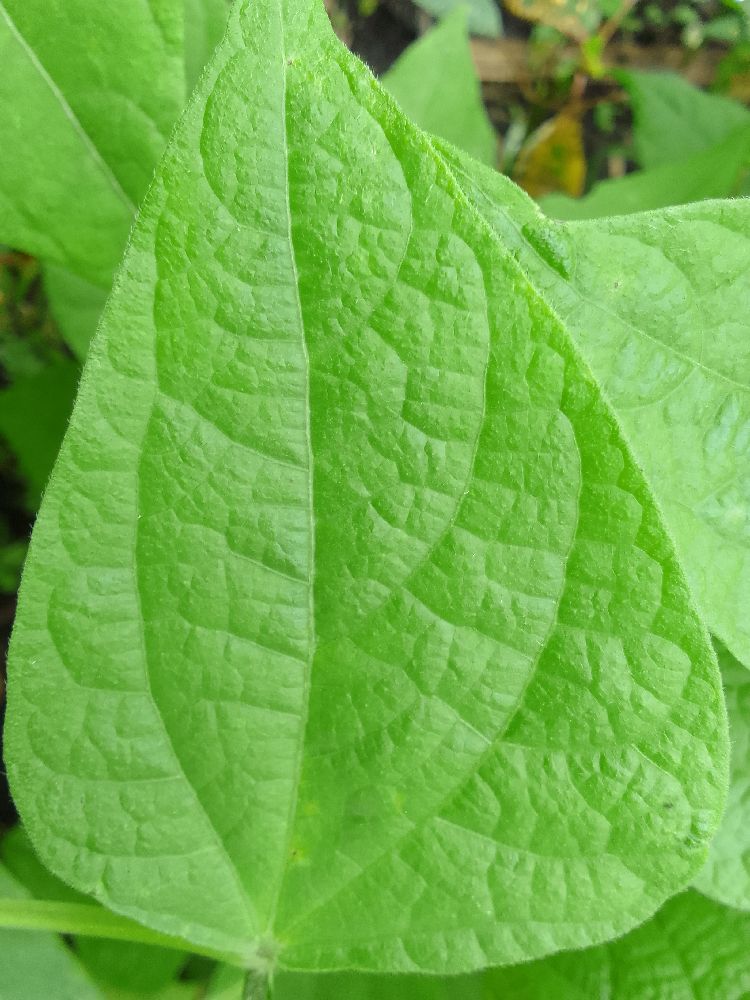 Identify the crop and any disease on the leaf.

common bean, healthy
